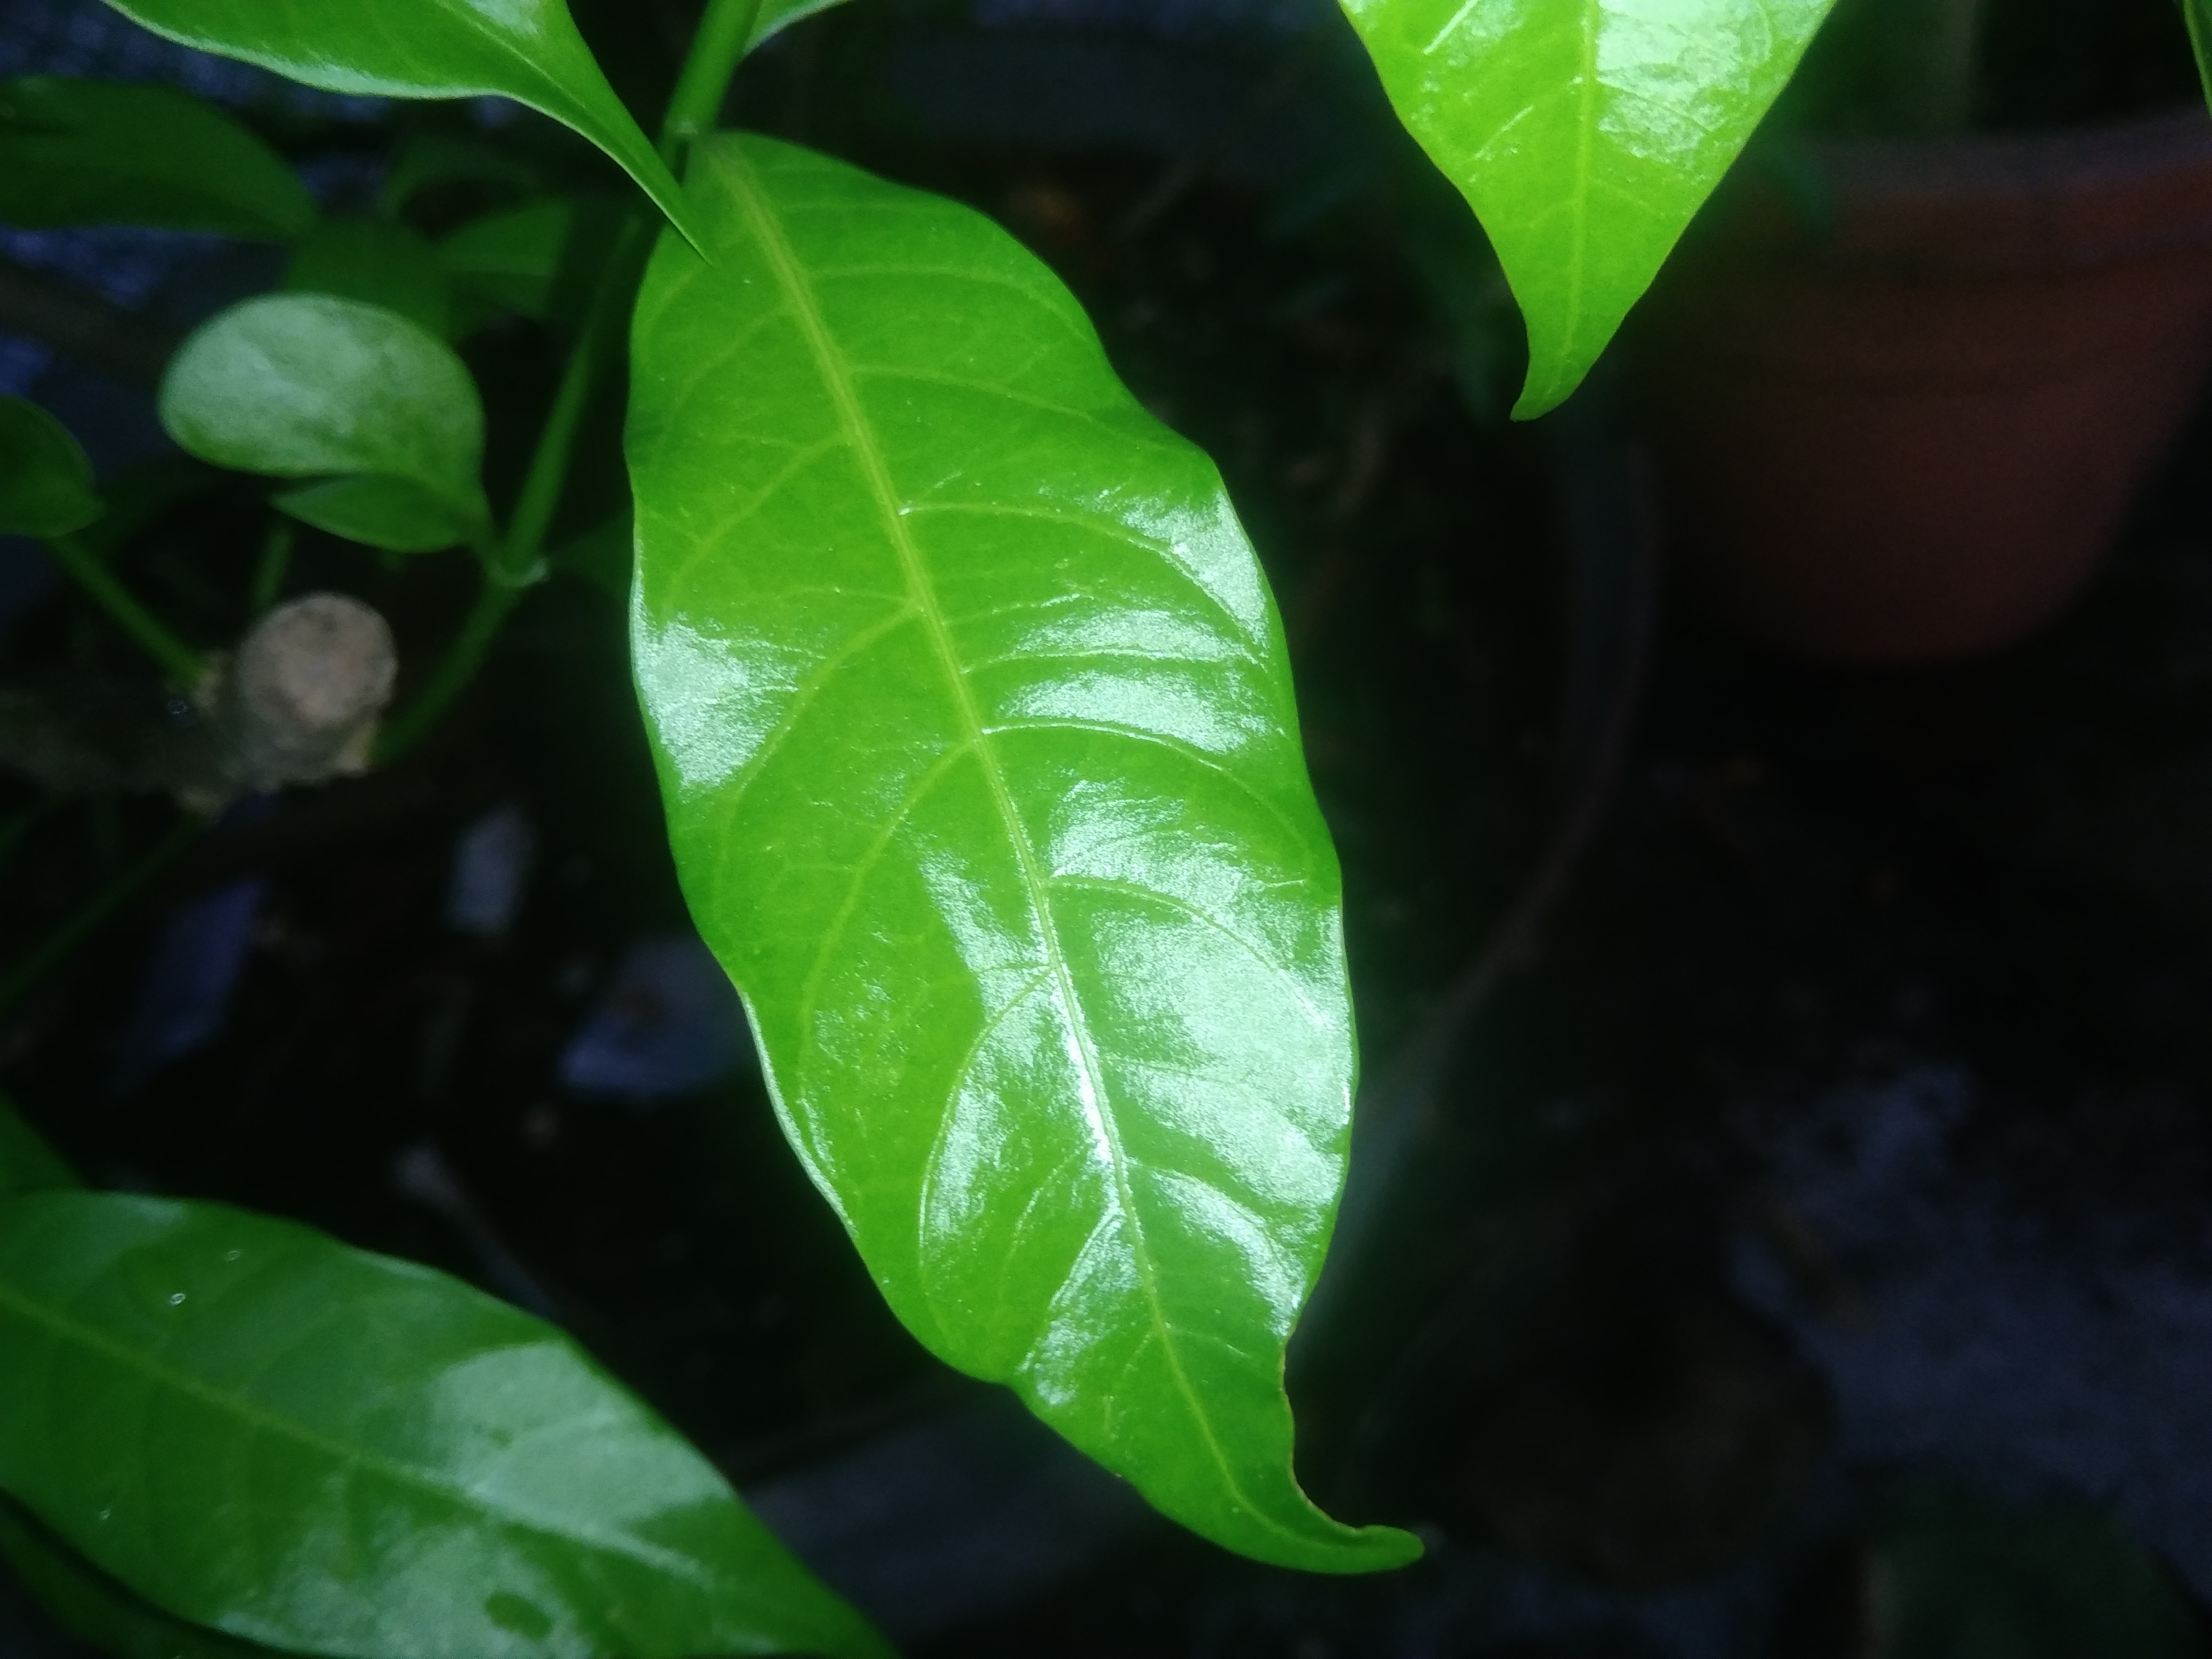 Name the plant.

togor
